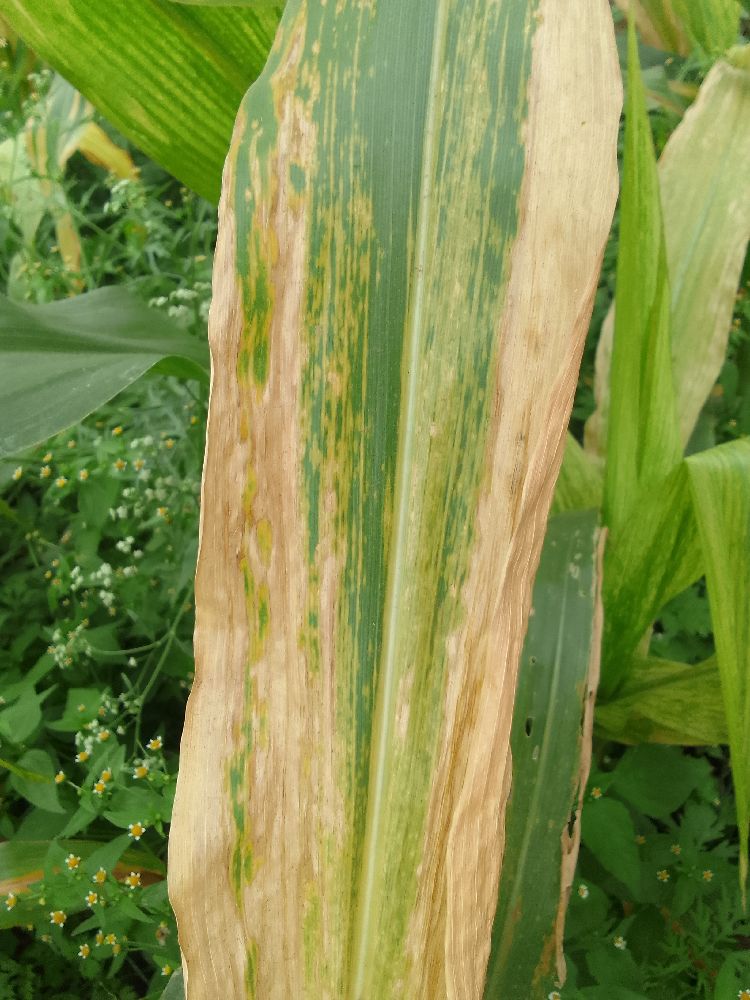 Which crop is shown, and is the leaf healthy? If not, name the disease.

maize, maize lethal necrosis
